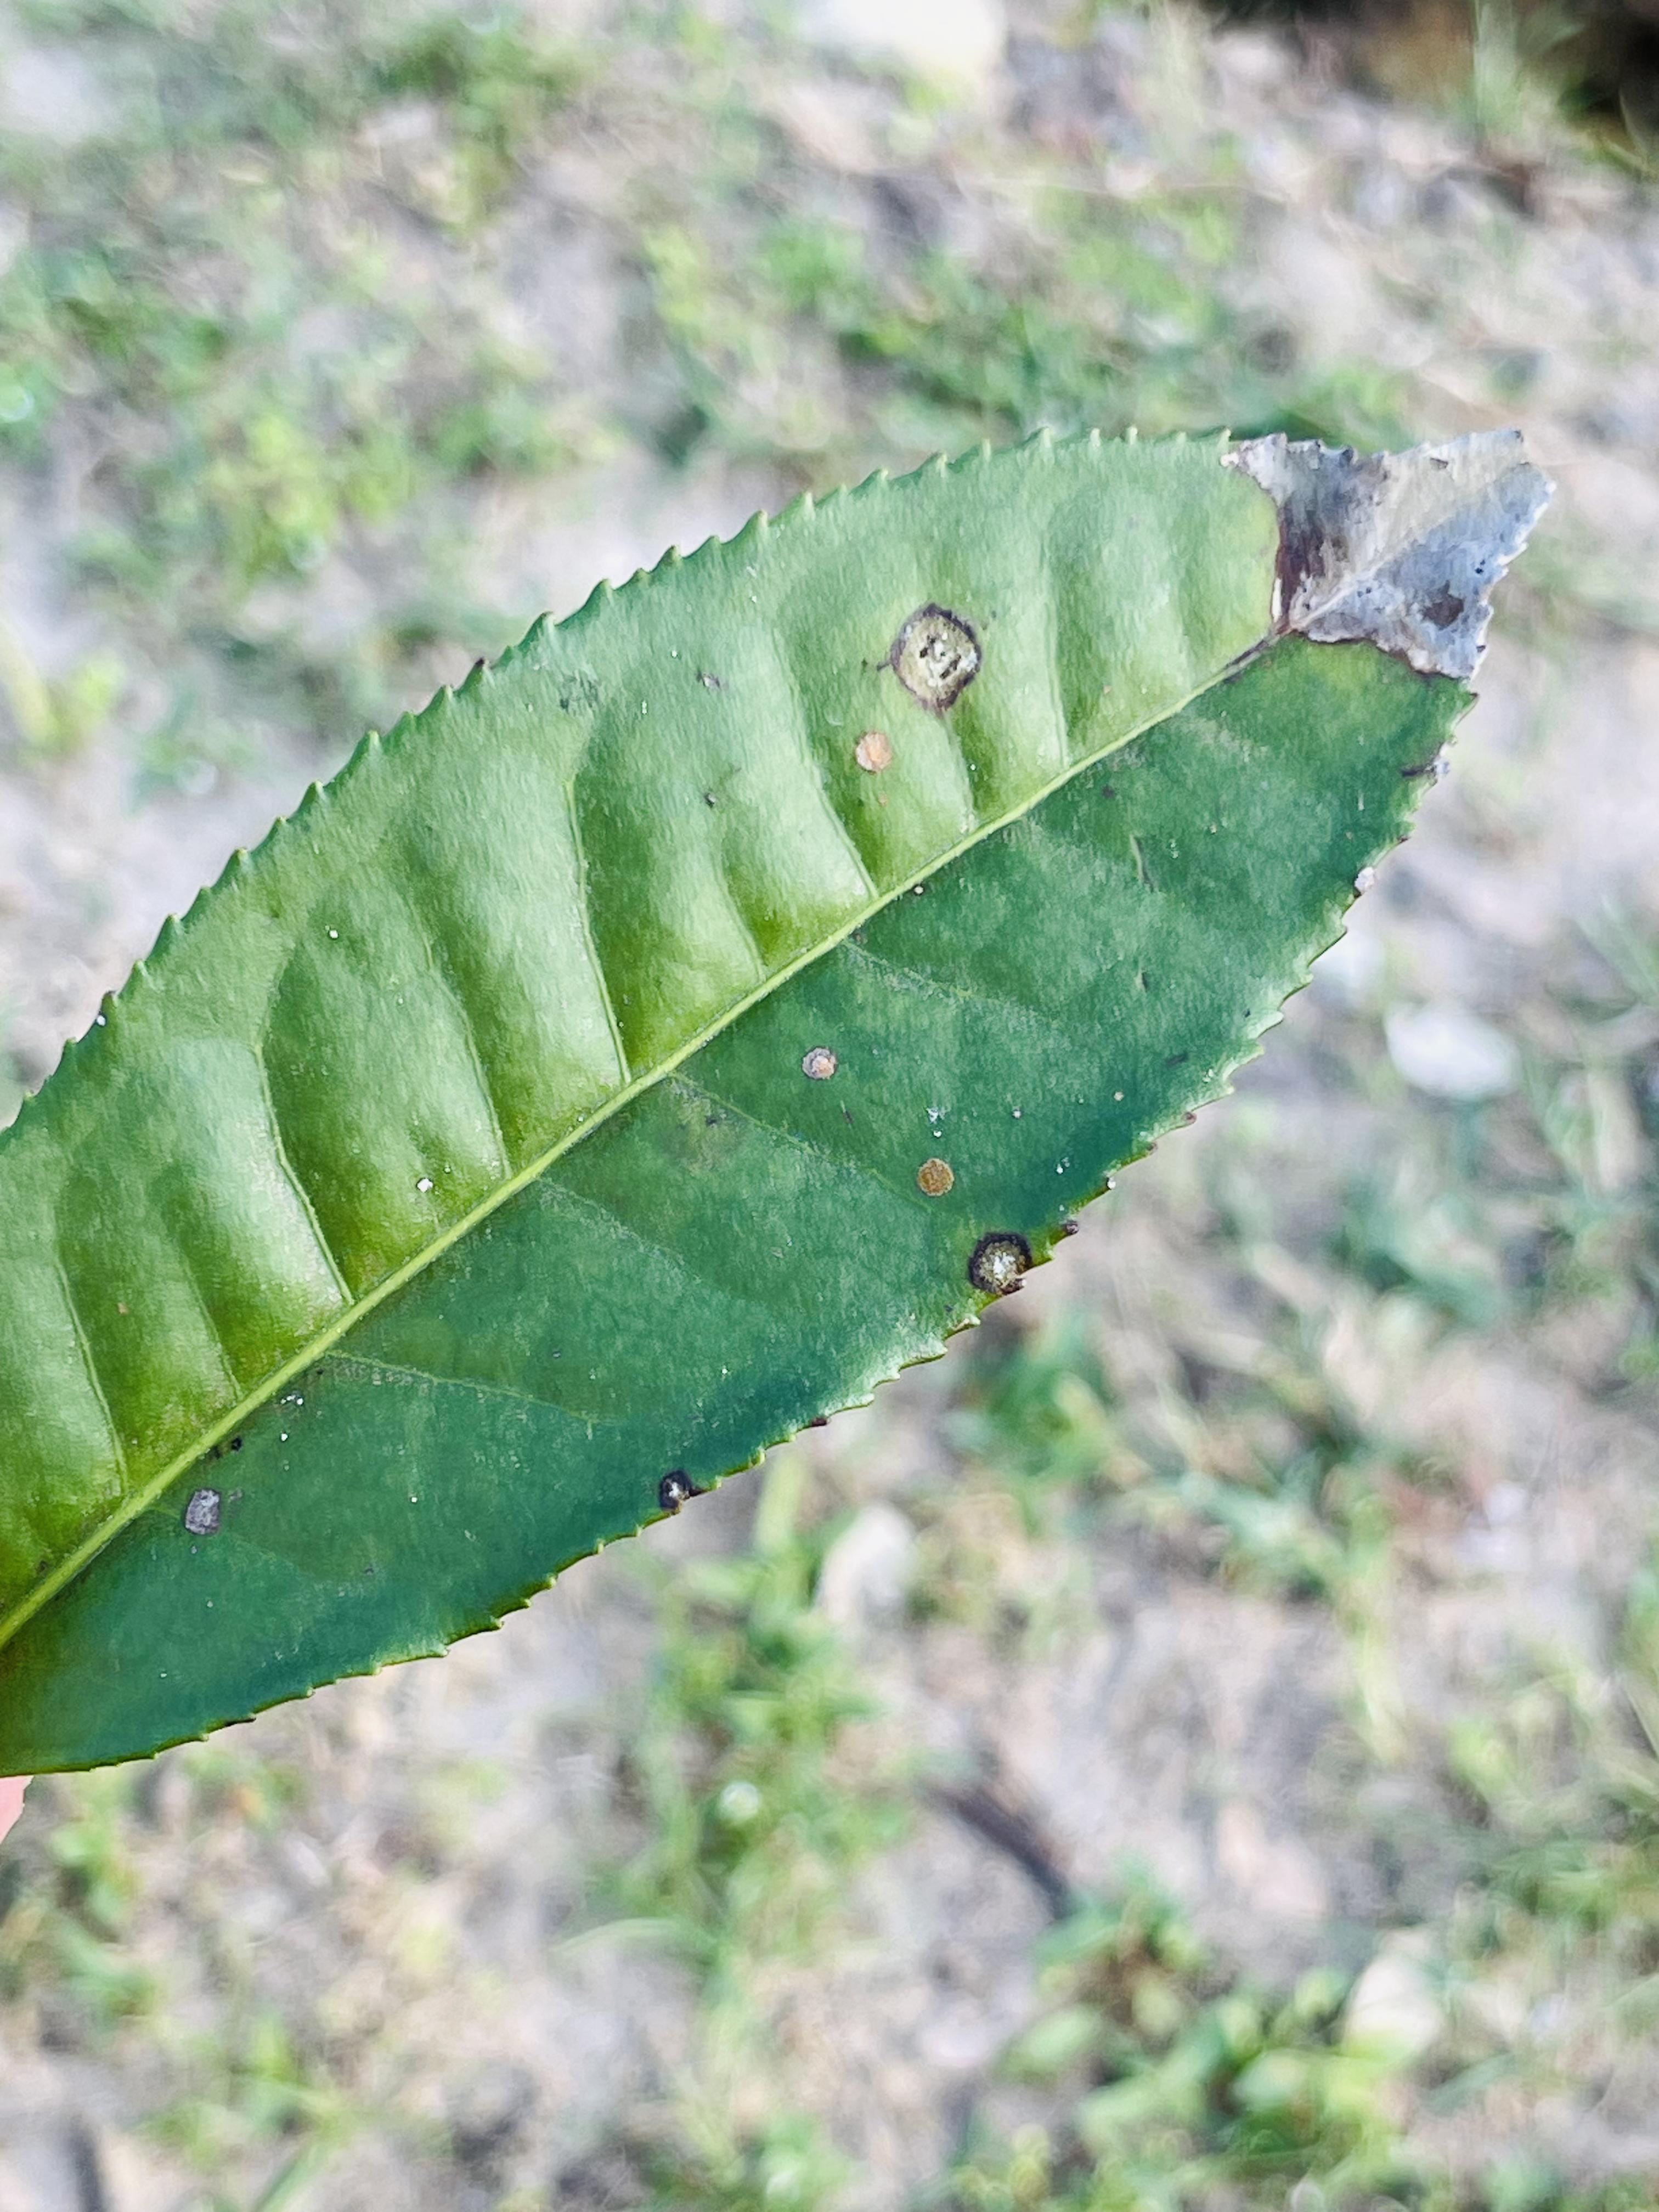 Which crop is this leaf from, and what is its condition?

tea, blight
